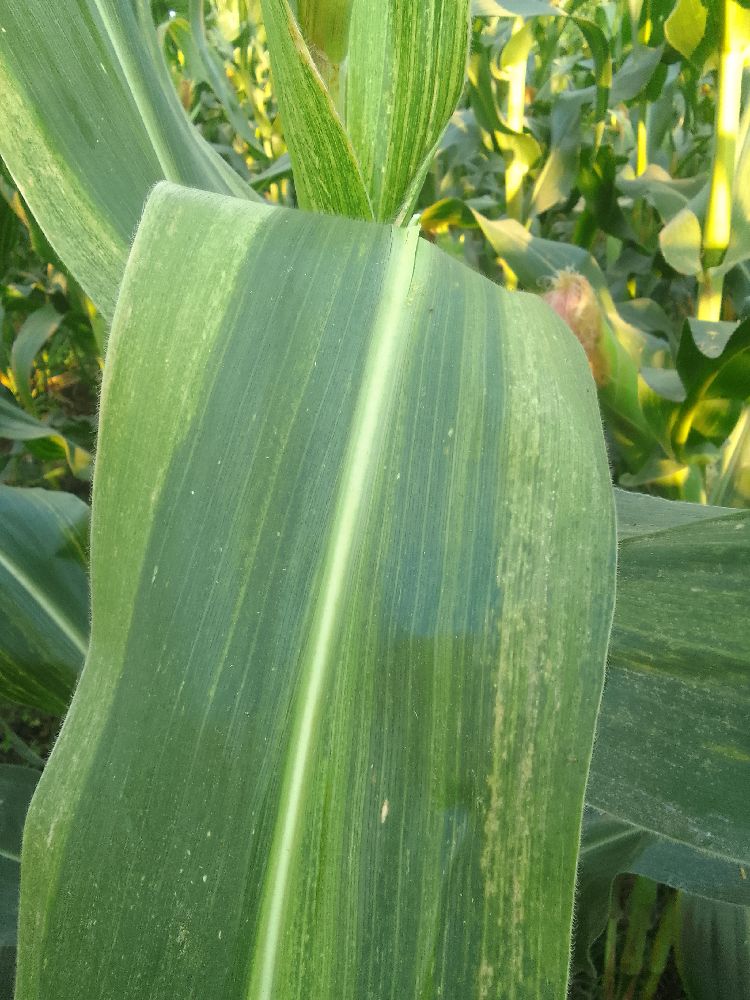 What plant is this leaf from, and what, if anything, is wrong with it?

maize, maize lethal necrosis
